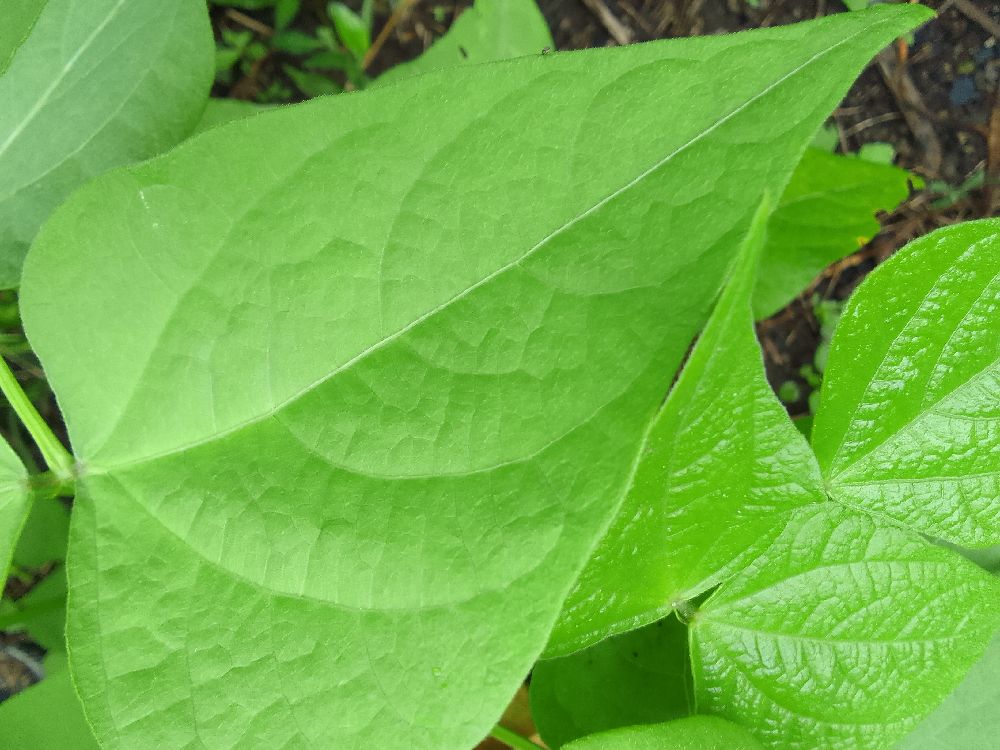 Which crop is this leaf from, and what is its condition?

common bean, healthy
